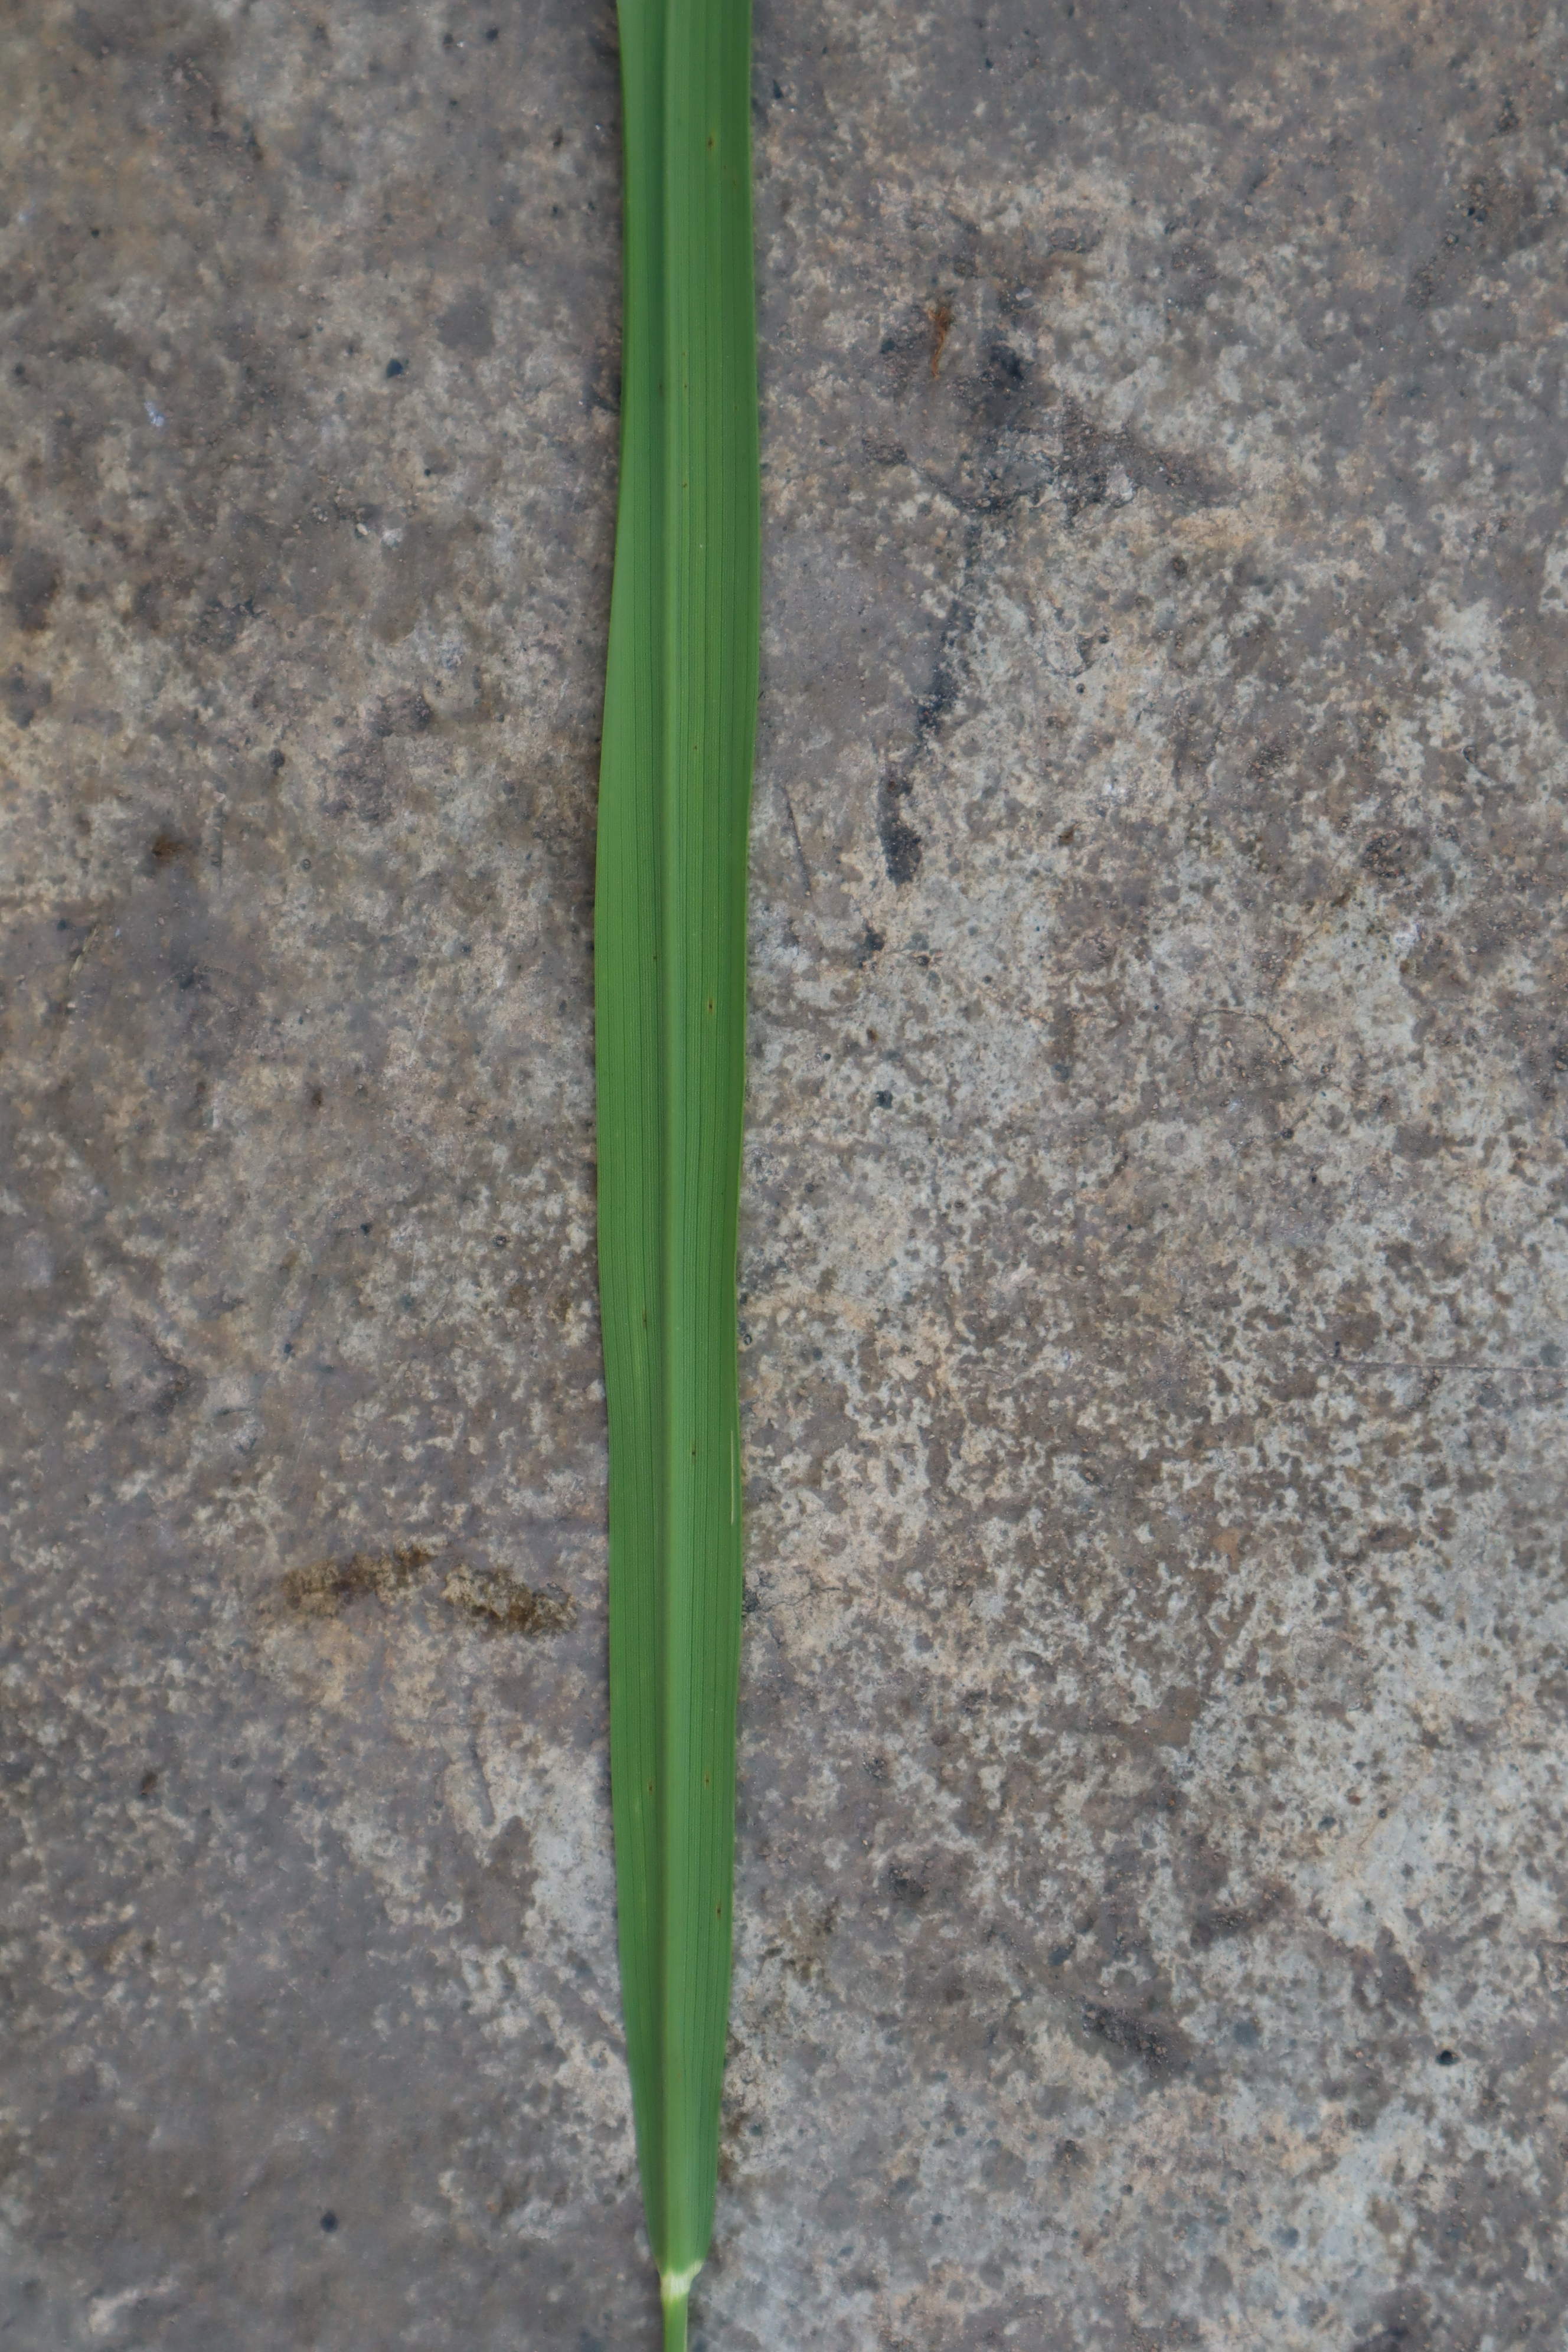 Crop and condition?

rice, healthy leaves
